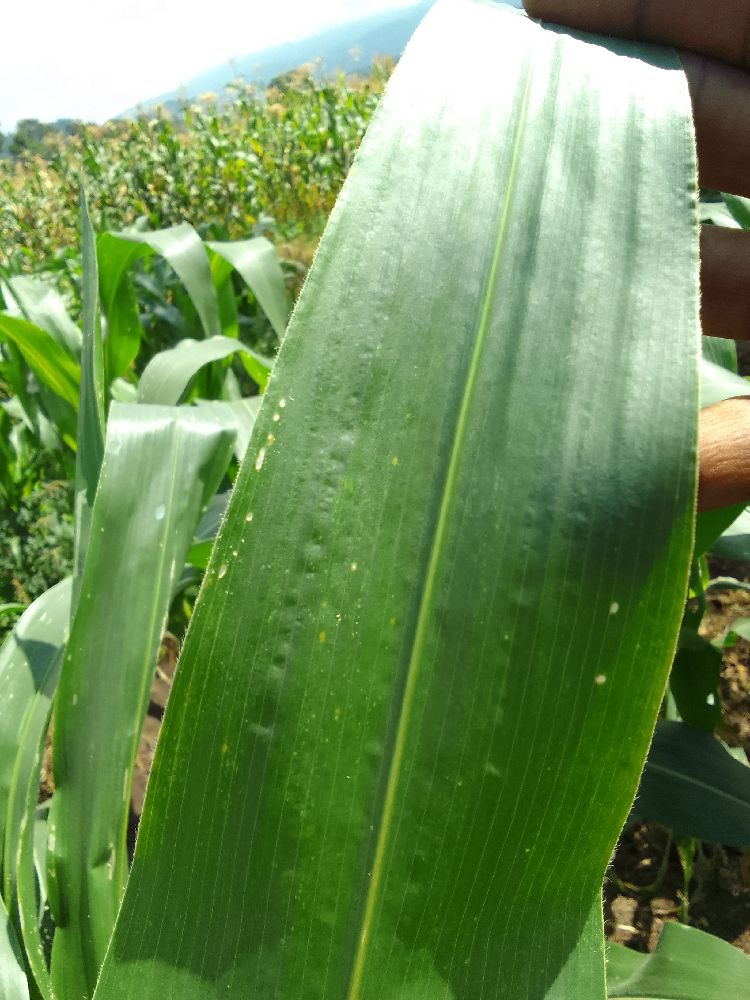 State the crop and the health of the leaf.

maize, healthy
